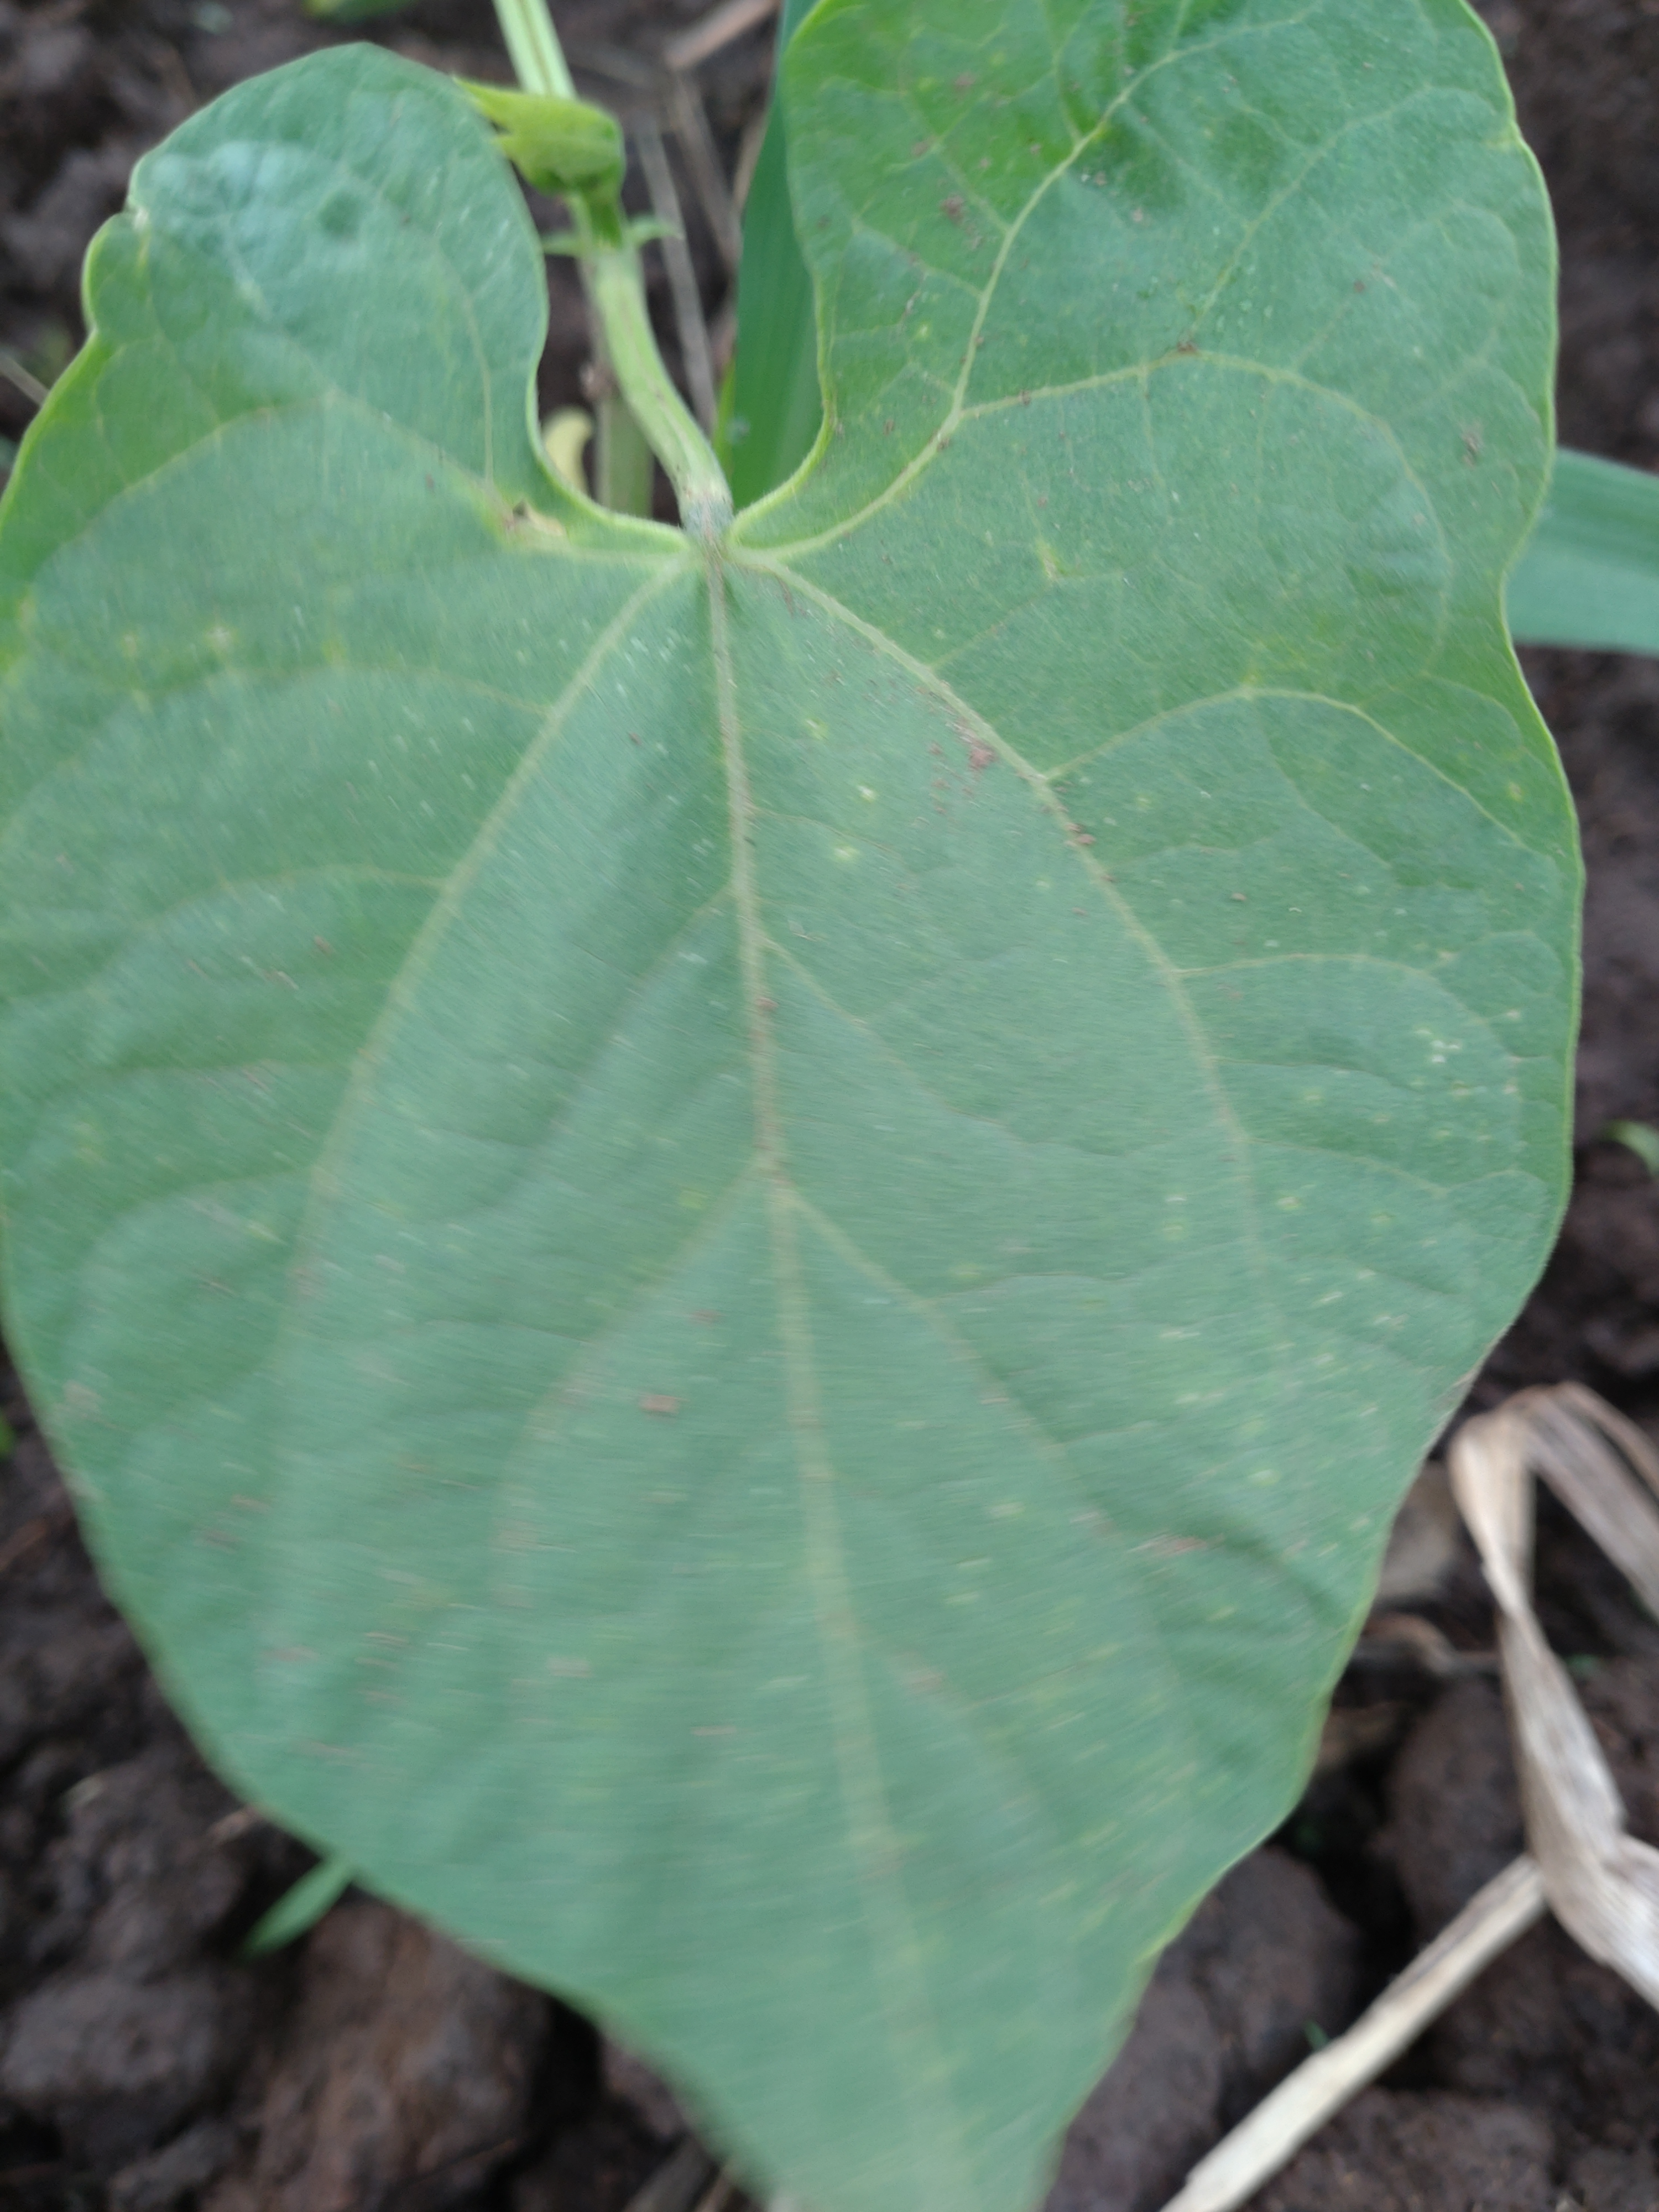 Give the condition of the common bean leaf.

healthy
